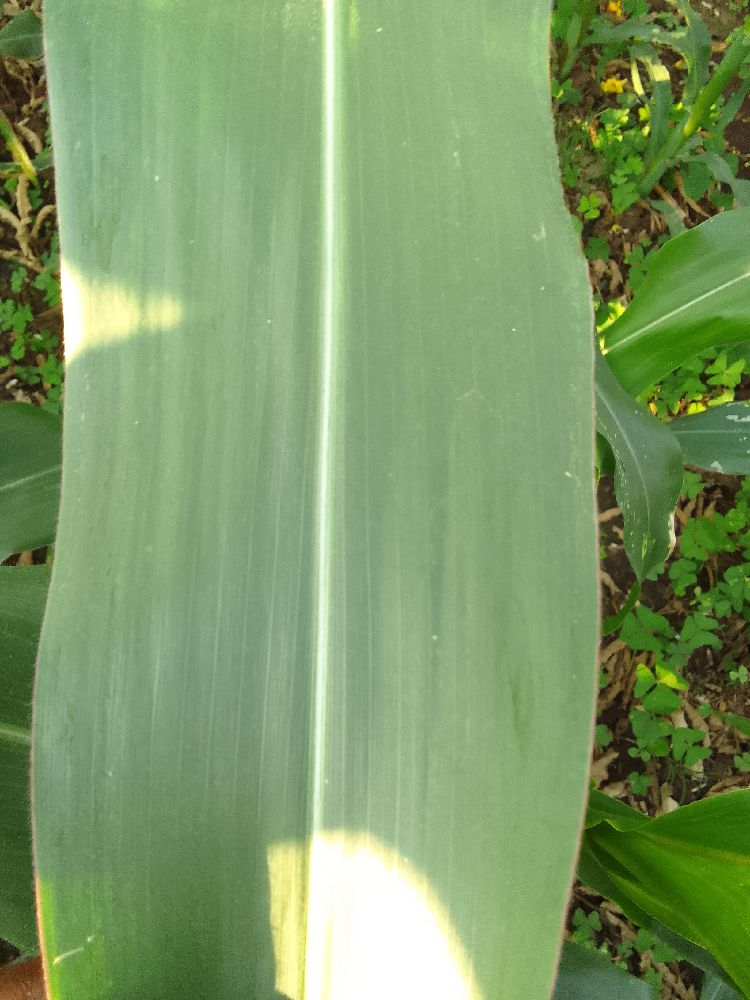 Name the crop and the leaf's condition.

maize, healthy
